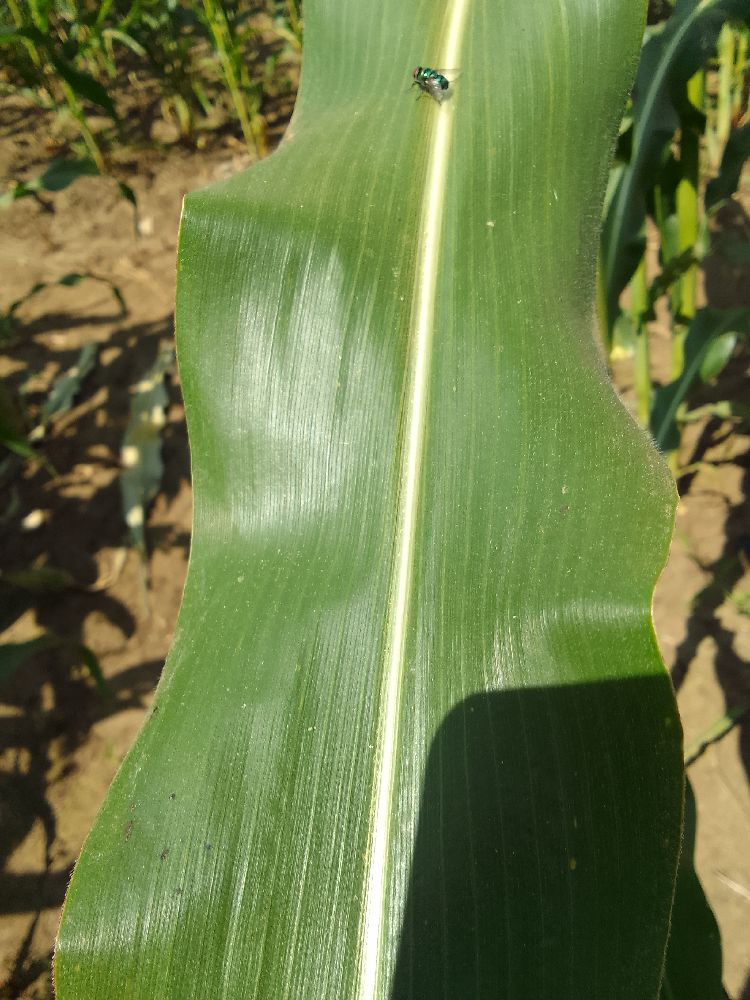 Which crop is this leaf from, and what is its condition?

maize, healthy
